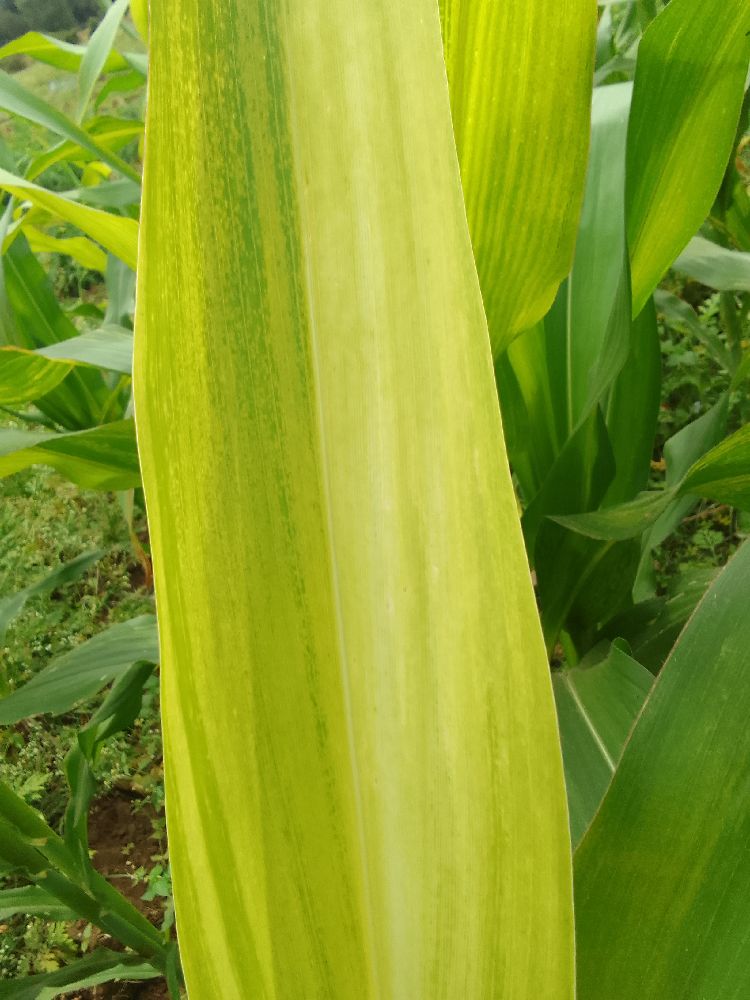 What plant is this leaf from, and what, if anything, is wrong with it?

maize, maize lethal necrosis
